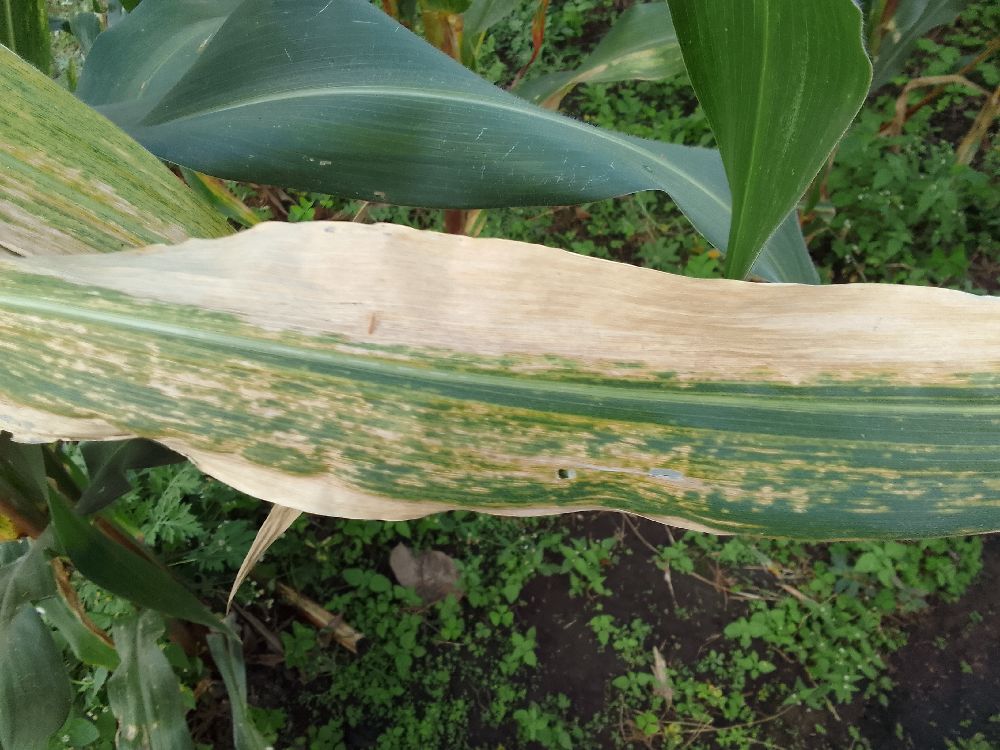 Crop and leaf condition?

maize, maize lethal necrosis
